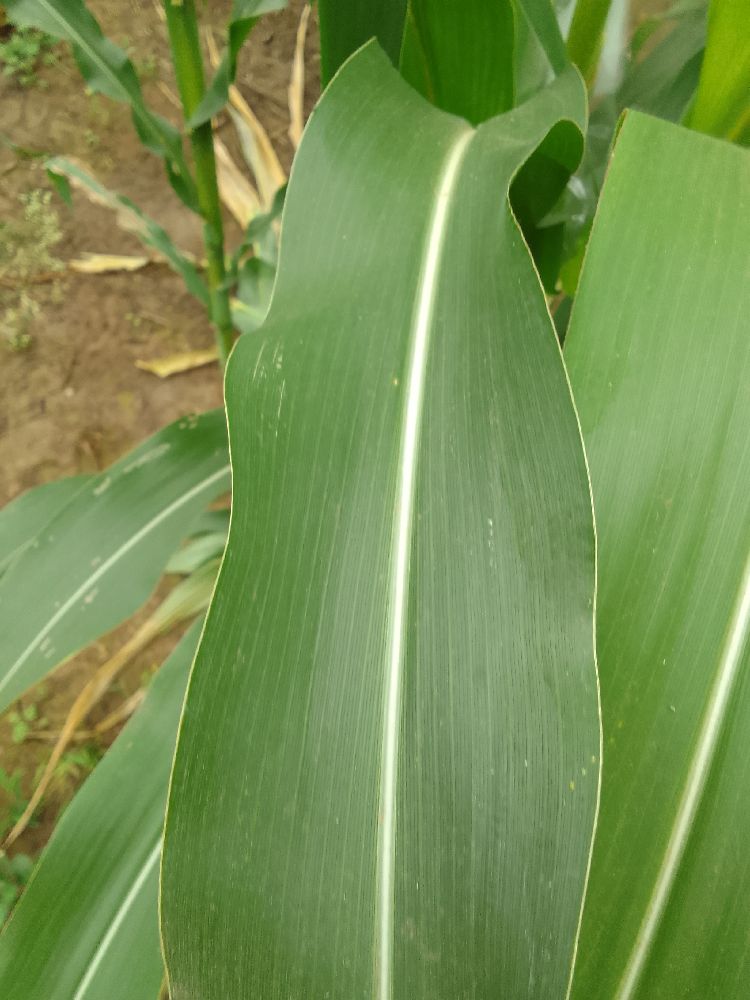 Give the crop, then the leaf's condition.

maize, healthy
